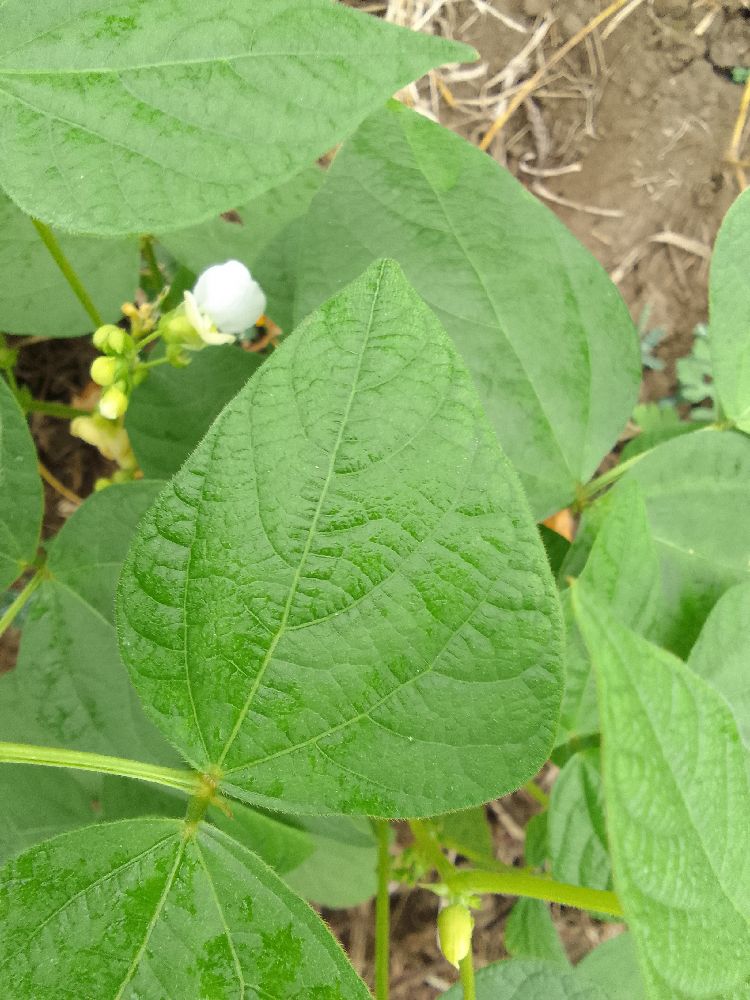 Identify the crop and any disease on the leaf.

common bean, healthy
